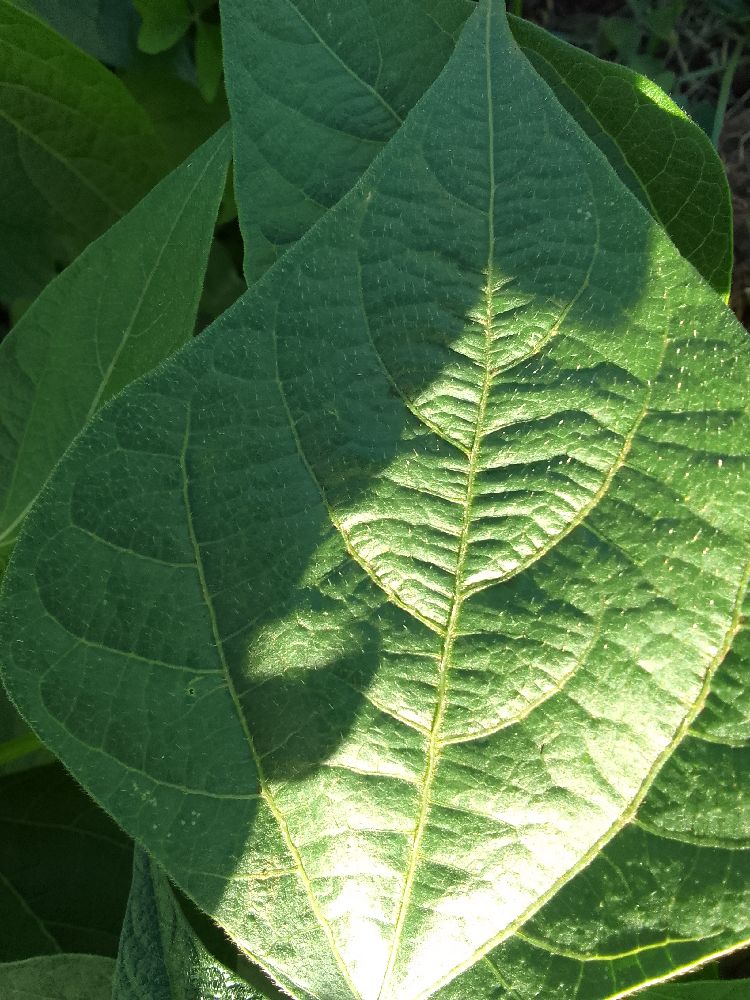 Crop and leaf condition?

common bean, healthy
